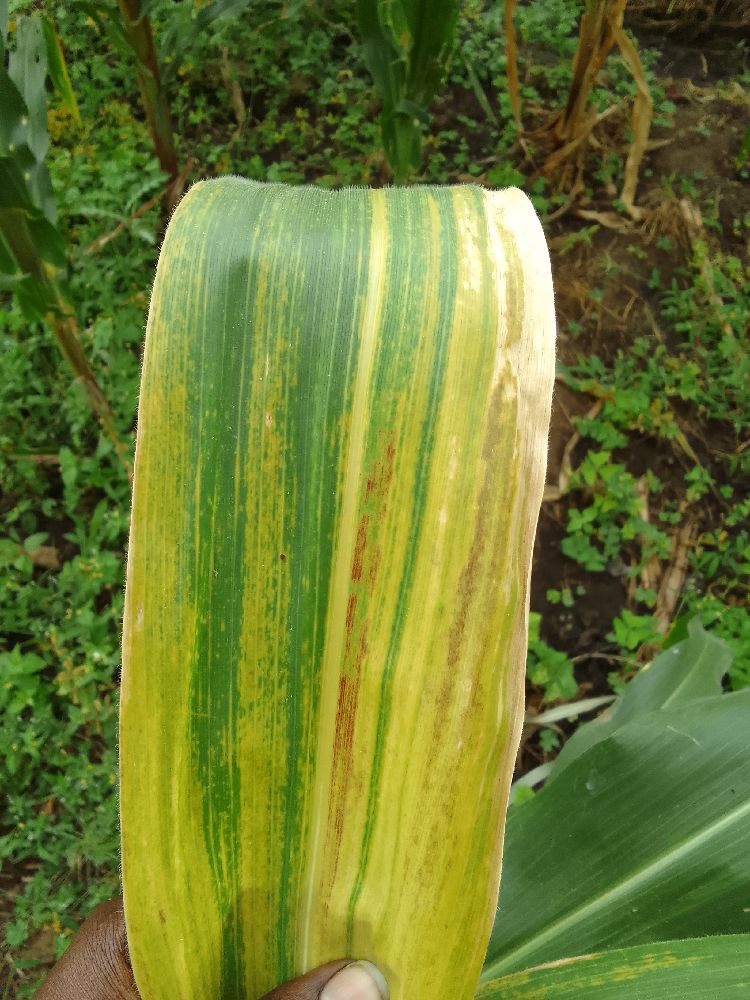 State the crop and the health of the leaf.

maize, maize lethal necrosis
